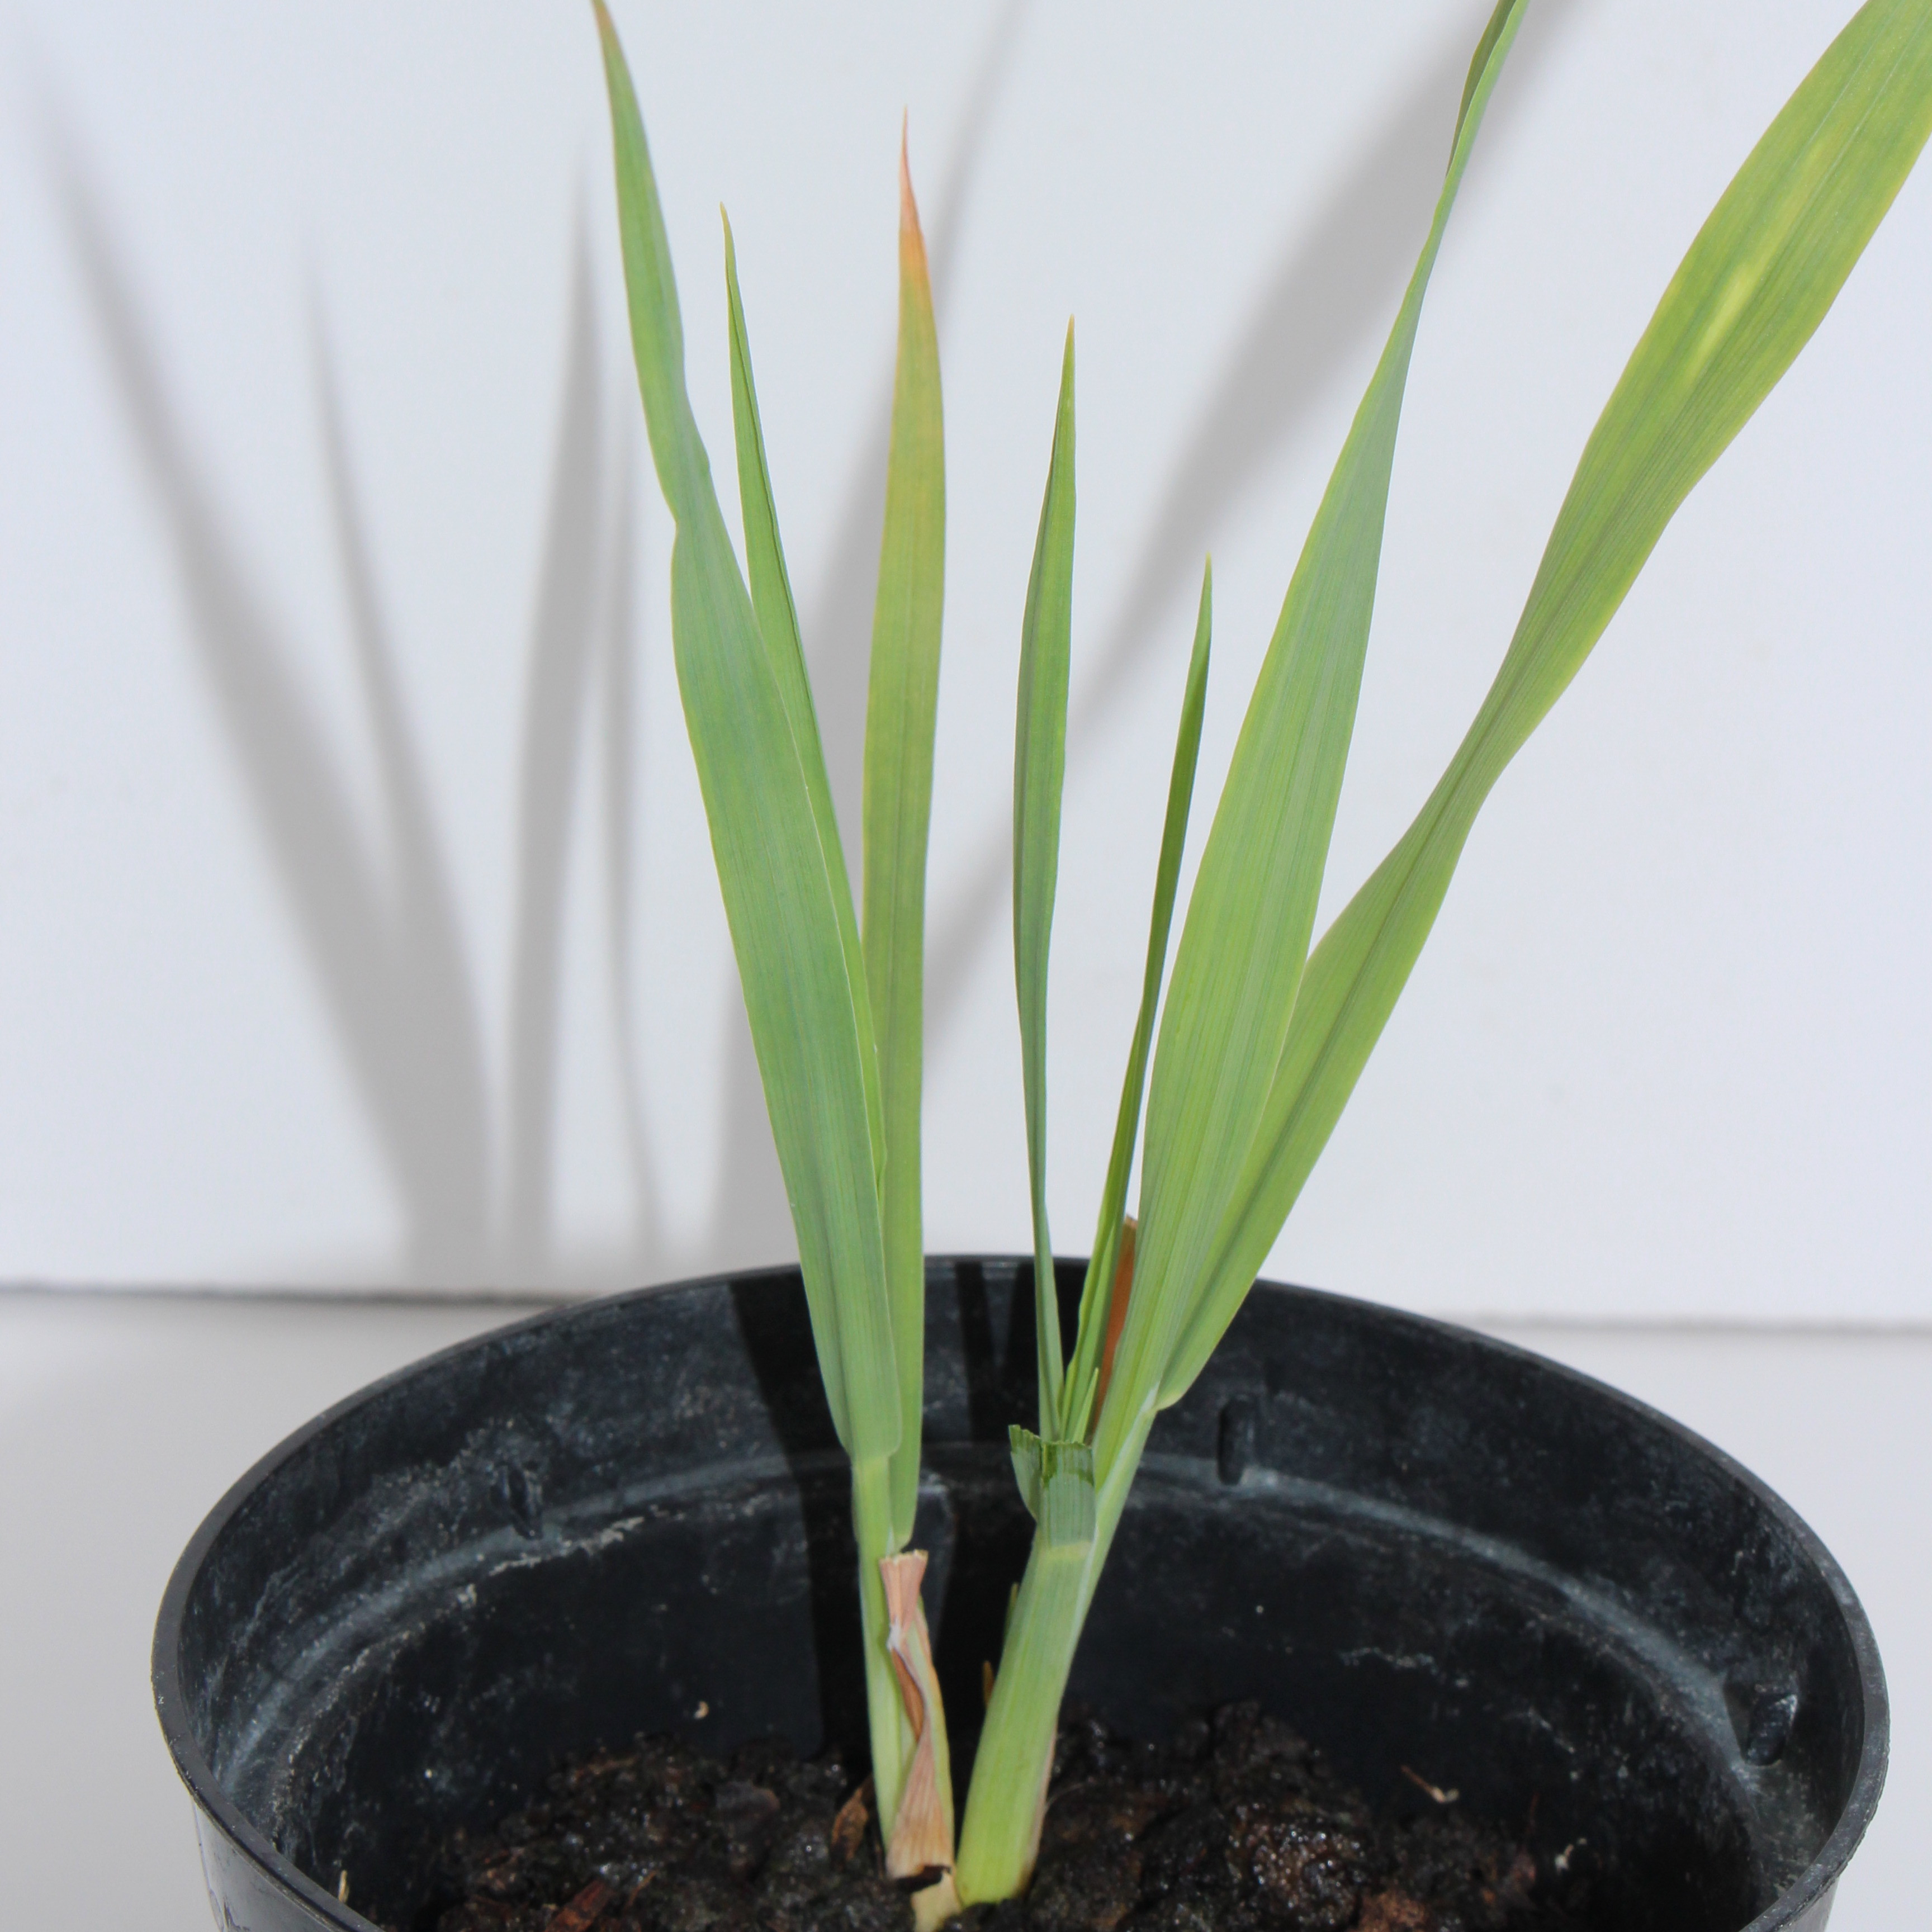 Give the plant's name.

Avena sterilis
